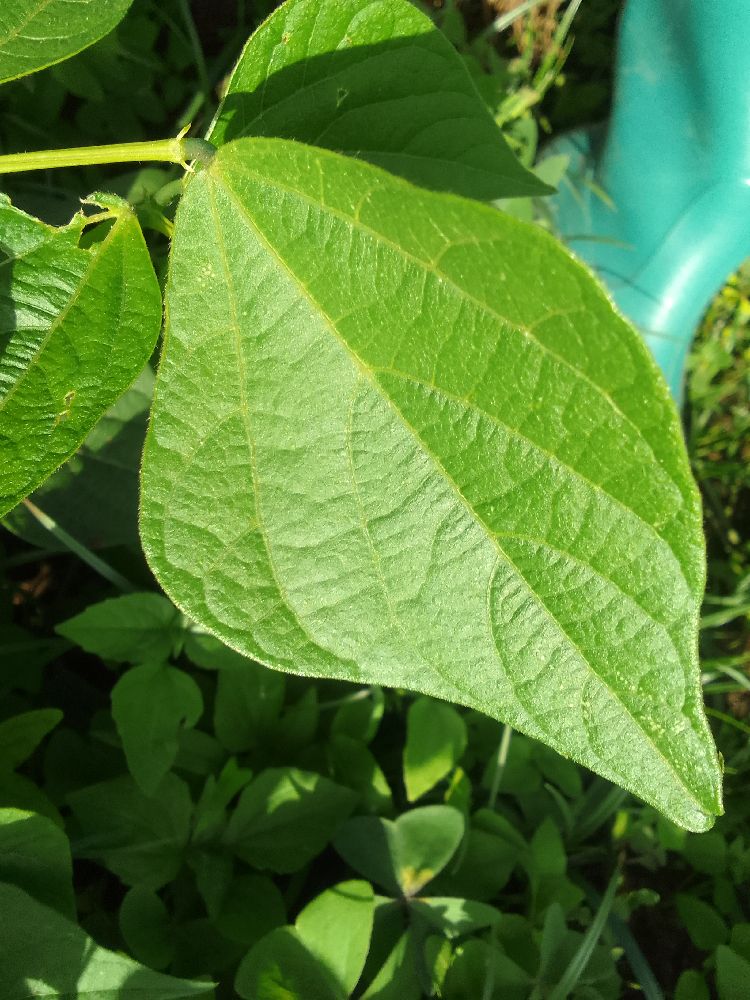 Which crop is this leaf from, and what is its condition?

common bean, healthy
